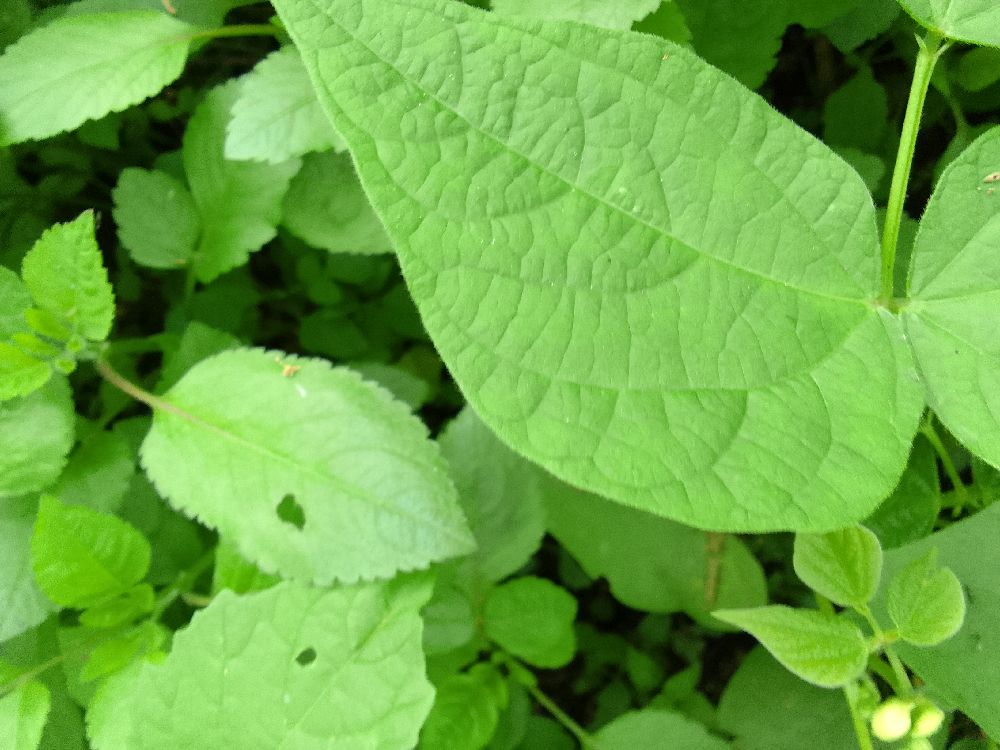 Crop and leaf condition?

common bean, healthy
